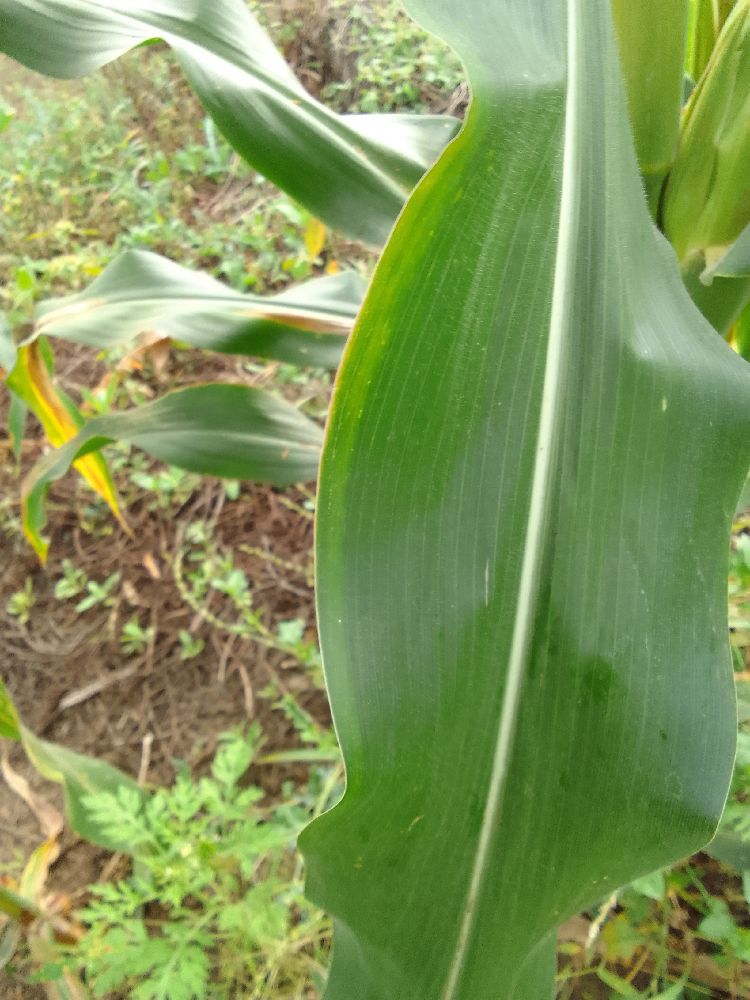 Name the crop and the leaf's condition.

maize, healthy
